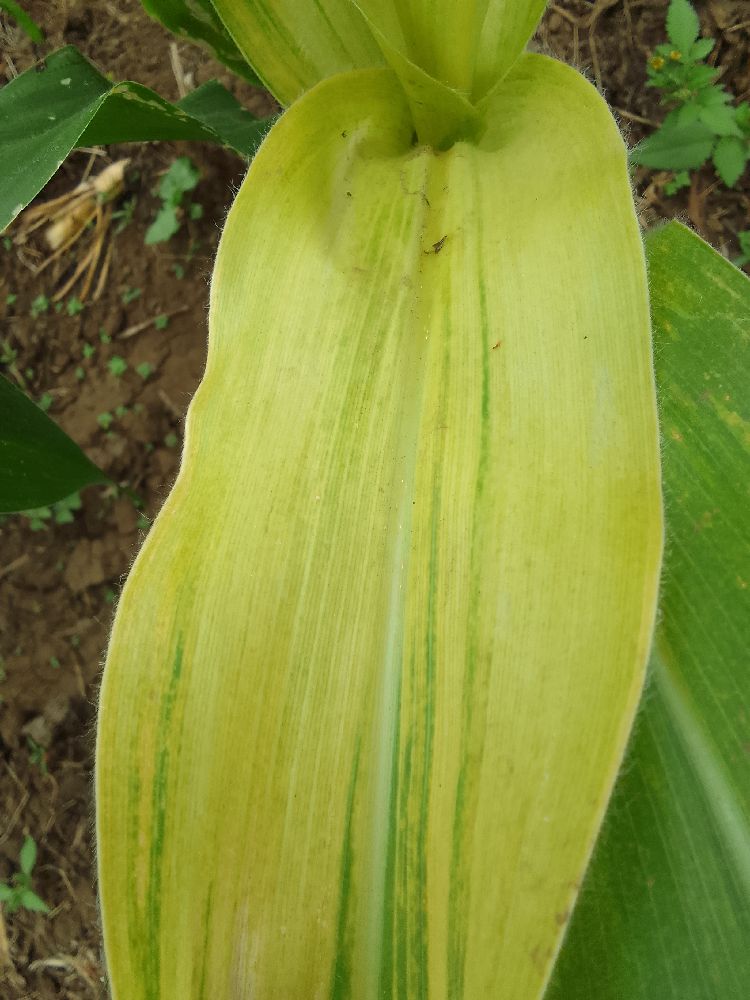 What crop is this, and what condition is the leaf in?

maize, maize lethal necrosis
